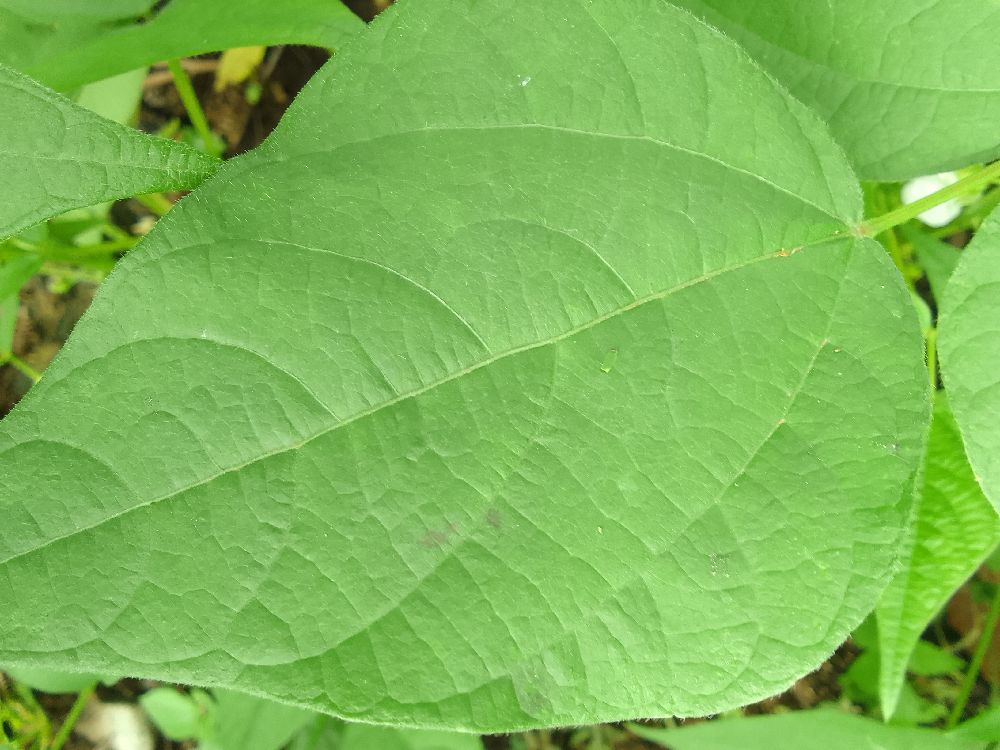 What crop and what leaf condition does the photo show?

common bean, healthy
